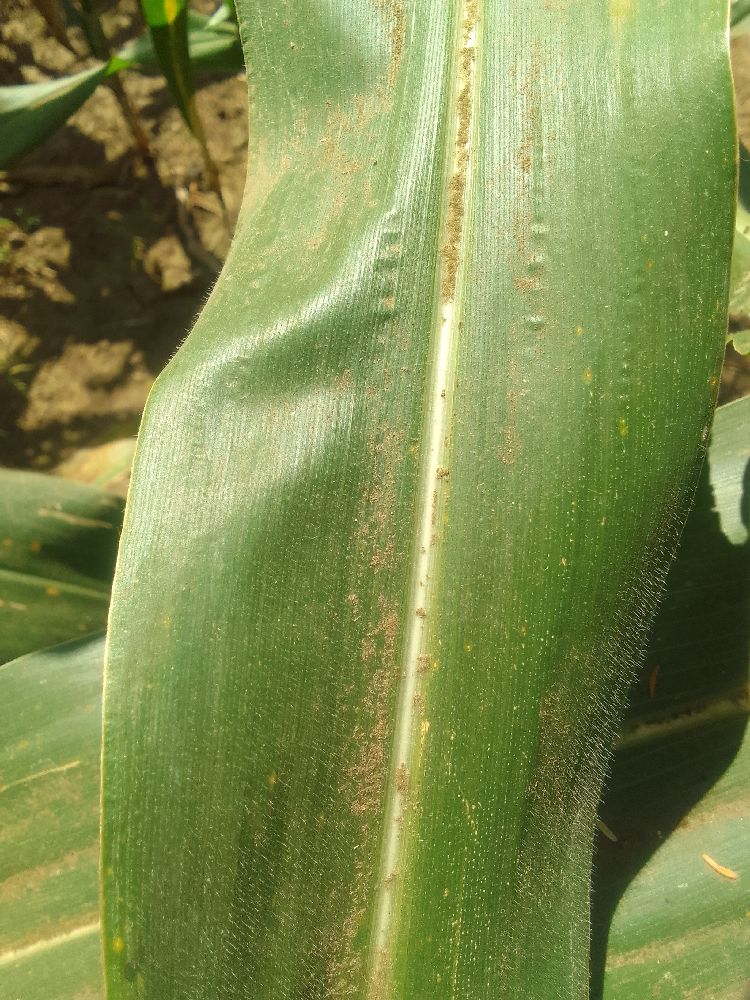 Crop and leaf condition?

maize, healthy
